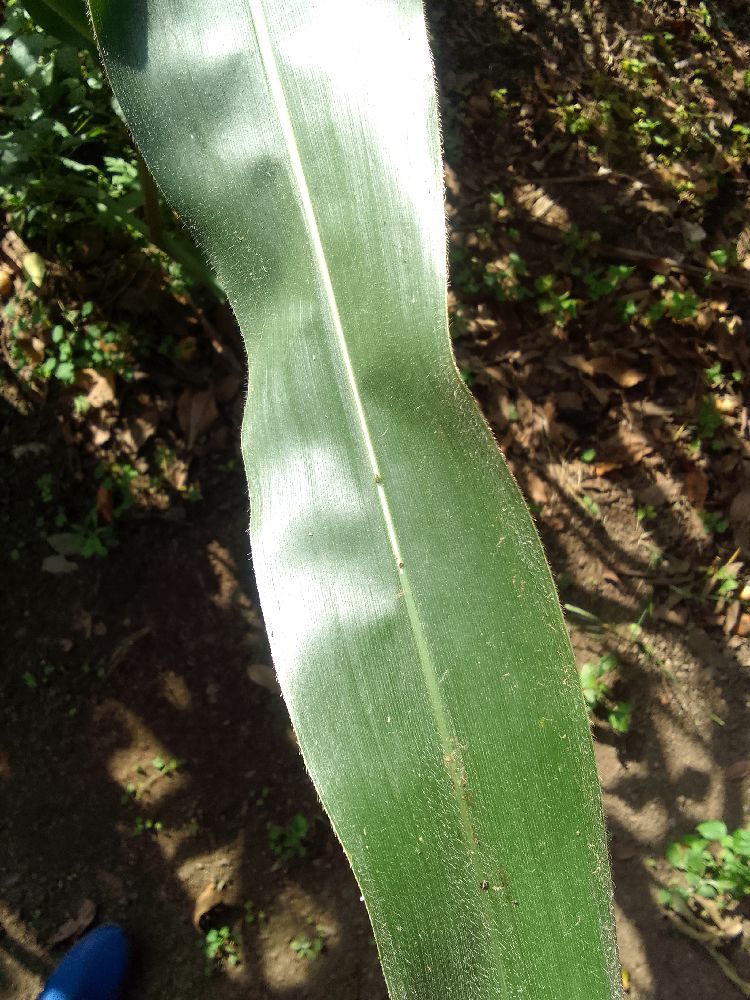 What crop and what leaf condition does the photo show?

maize, healthy
